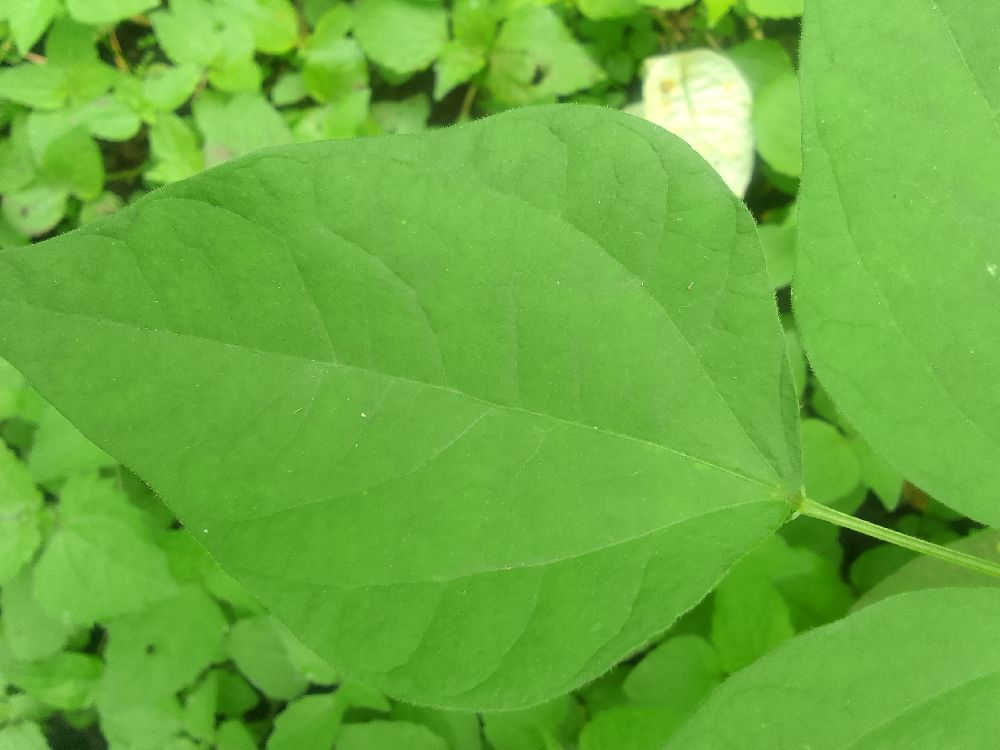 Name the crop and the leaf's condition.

common bean, healthy
